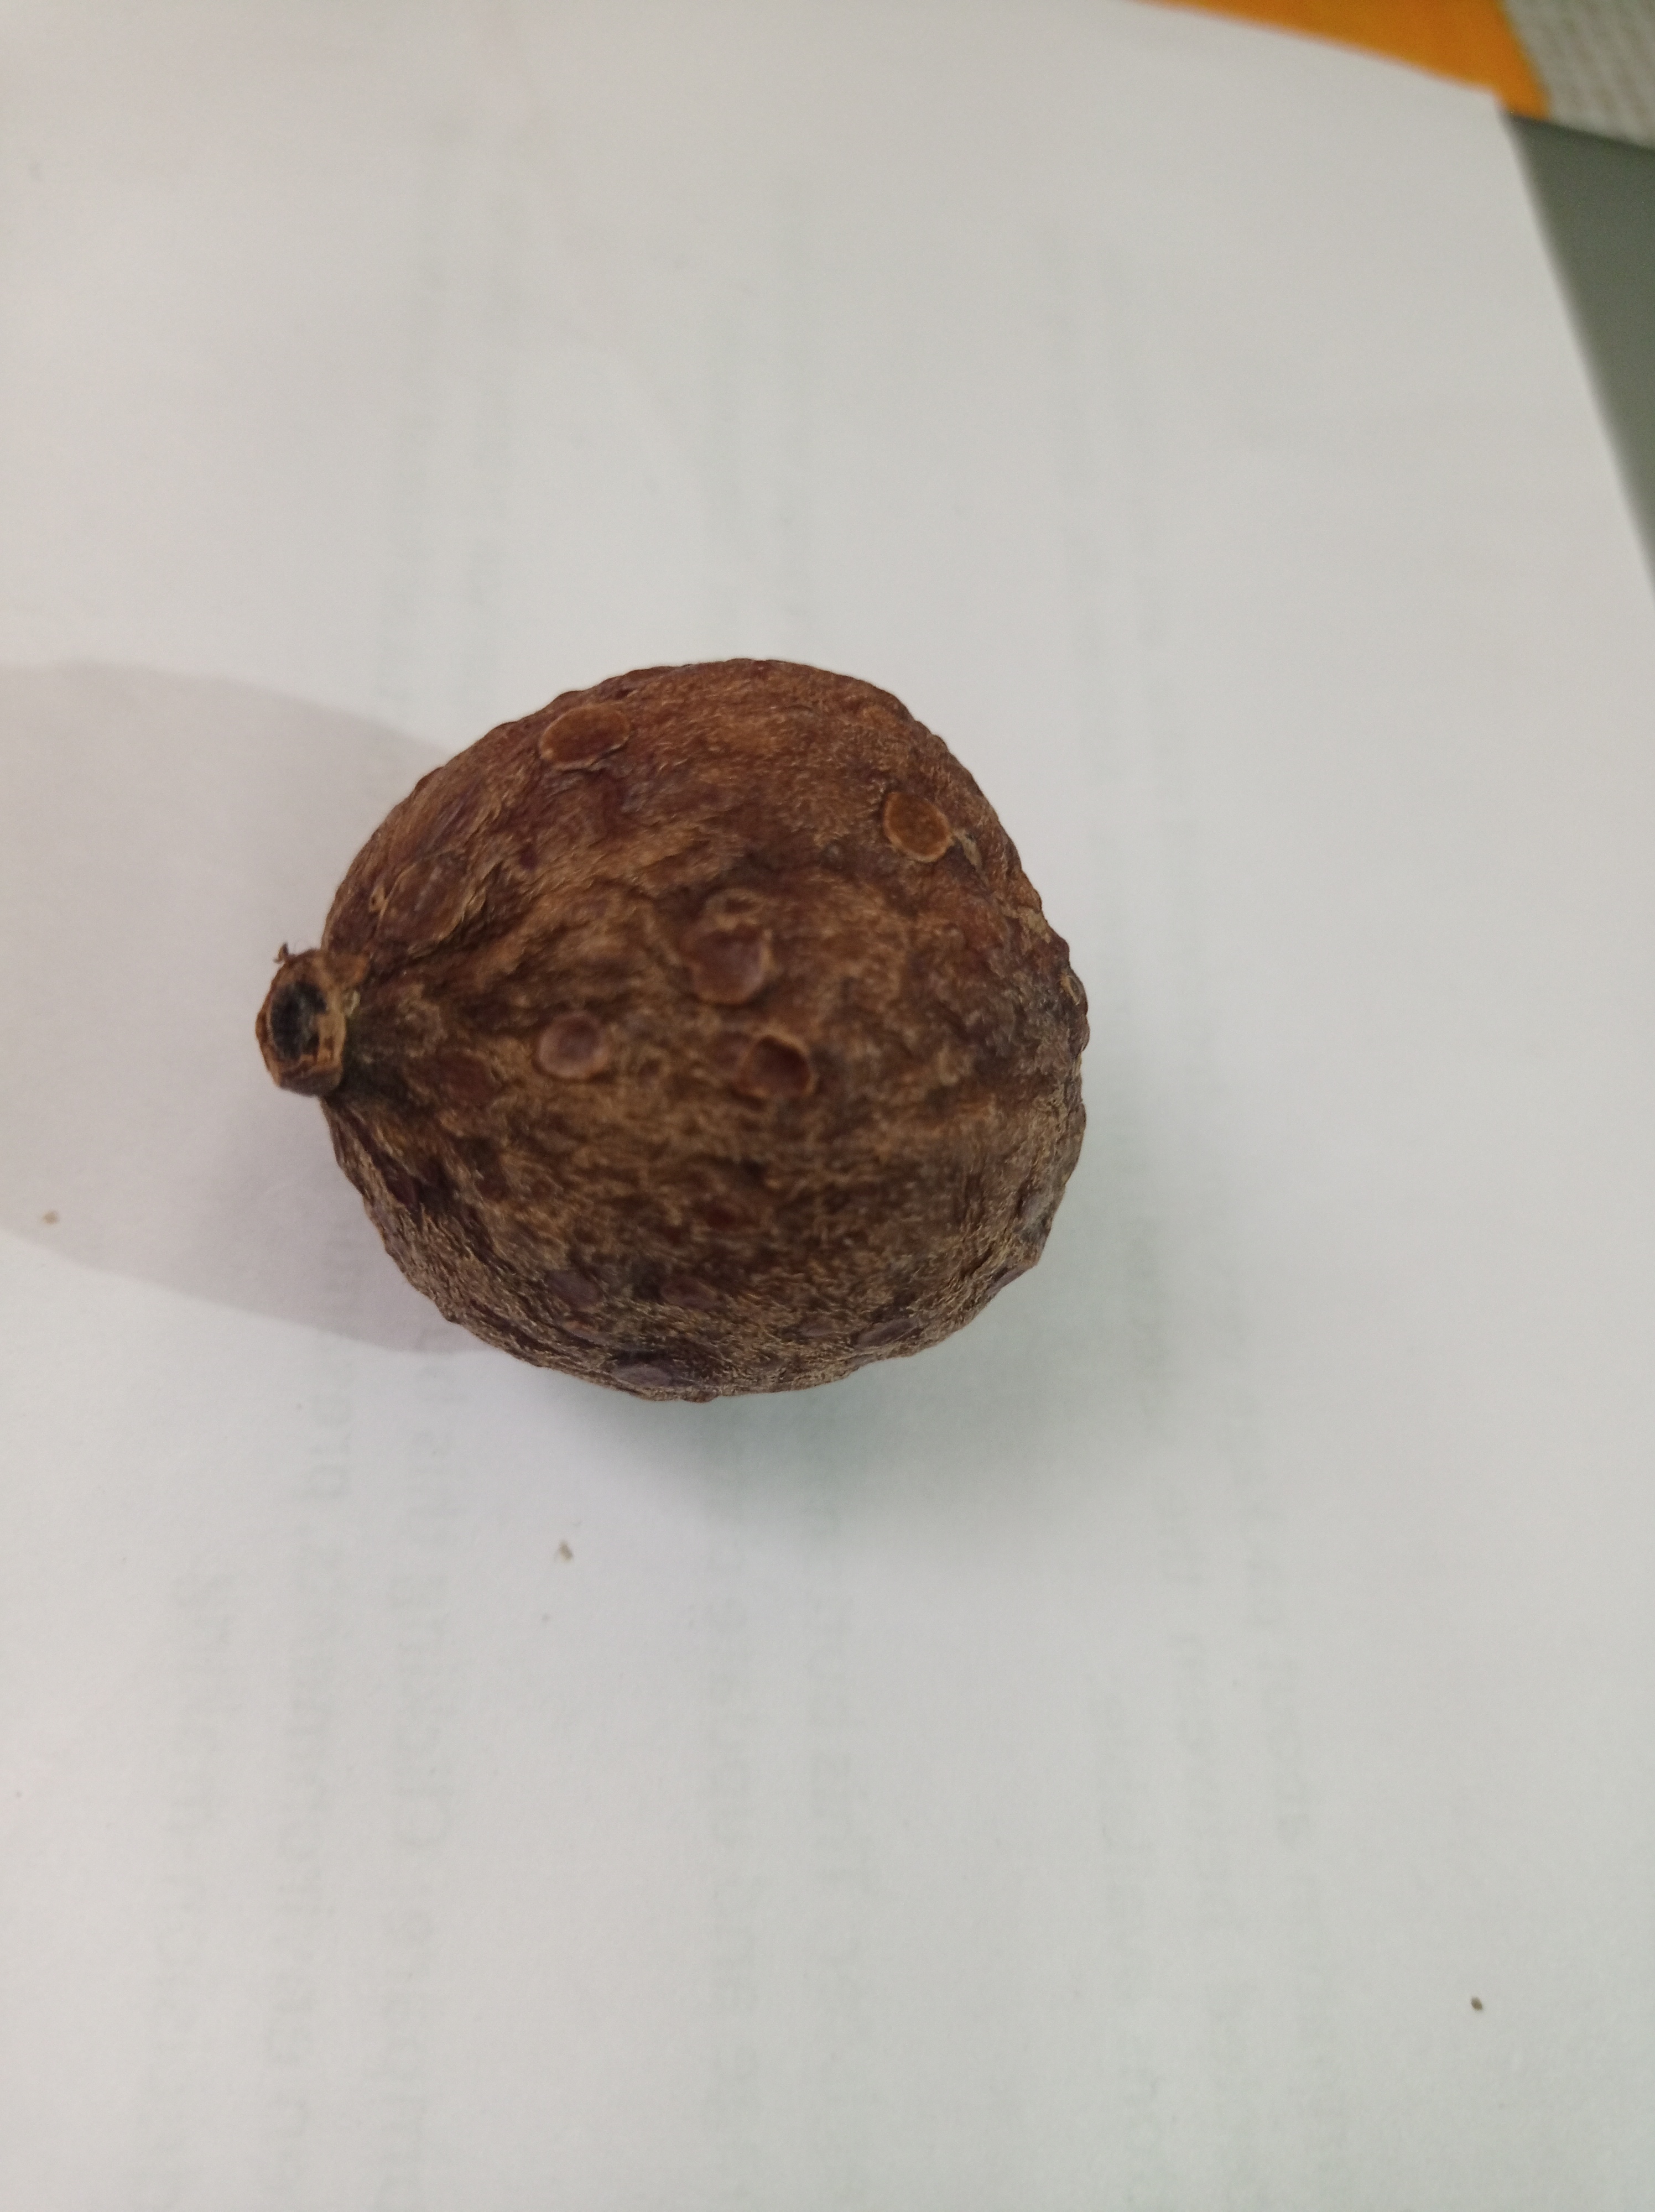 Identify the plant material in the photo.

madanphal
